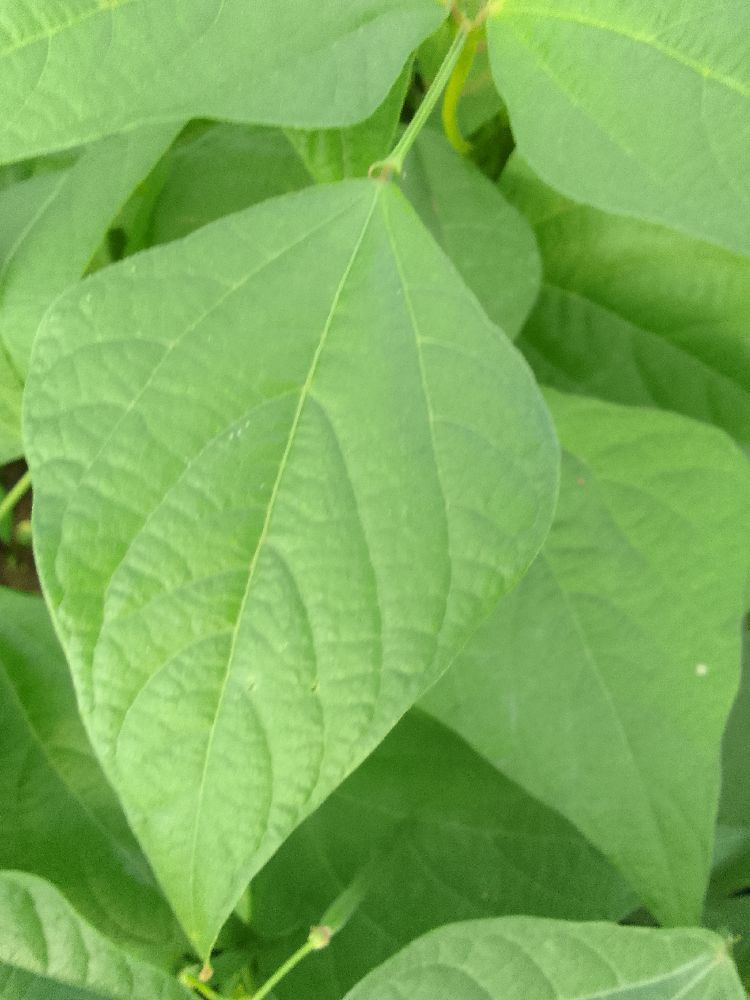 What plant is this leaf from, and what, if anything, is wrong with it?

common bean, healthy
